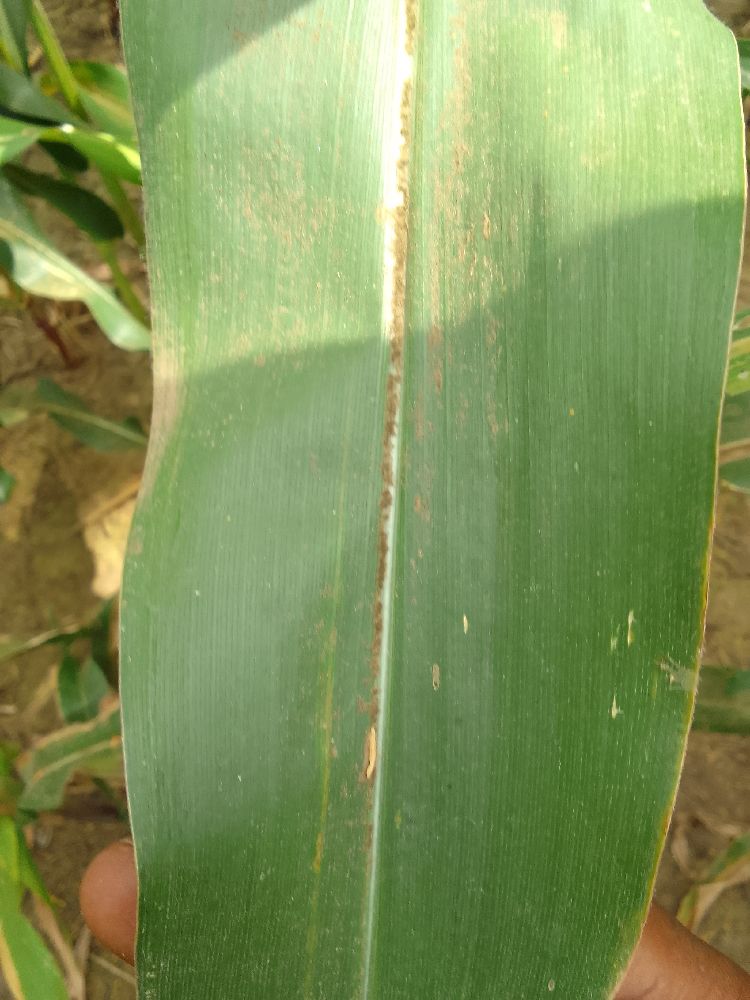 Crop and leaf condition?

maize, healthy
